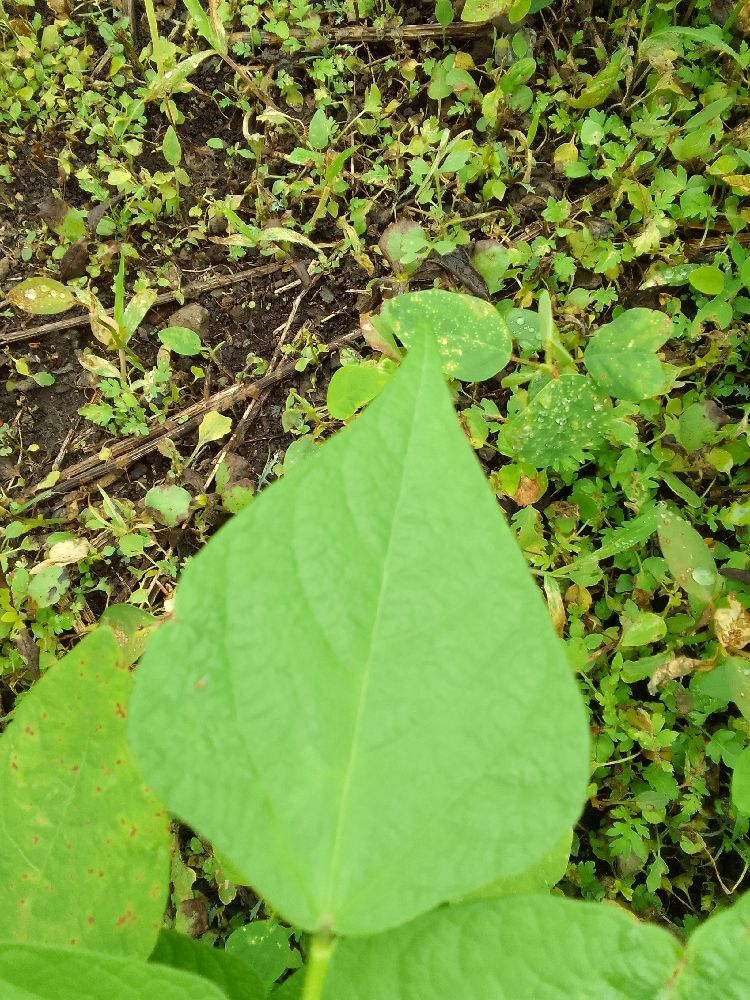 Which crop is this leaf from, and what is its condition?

common bean, healthy
